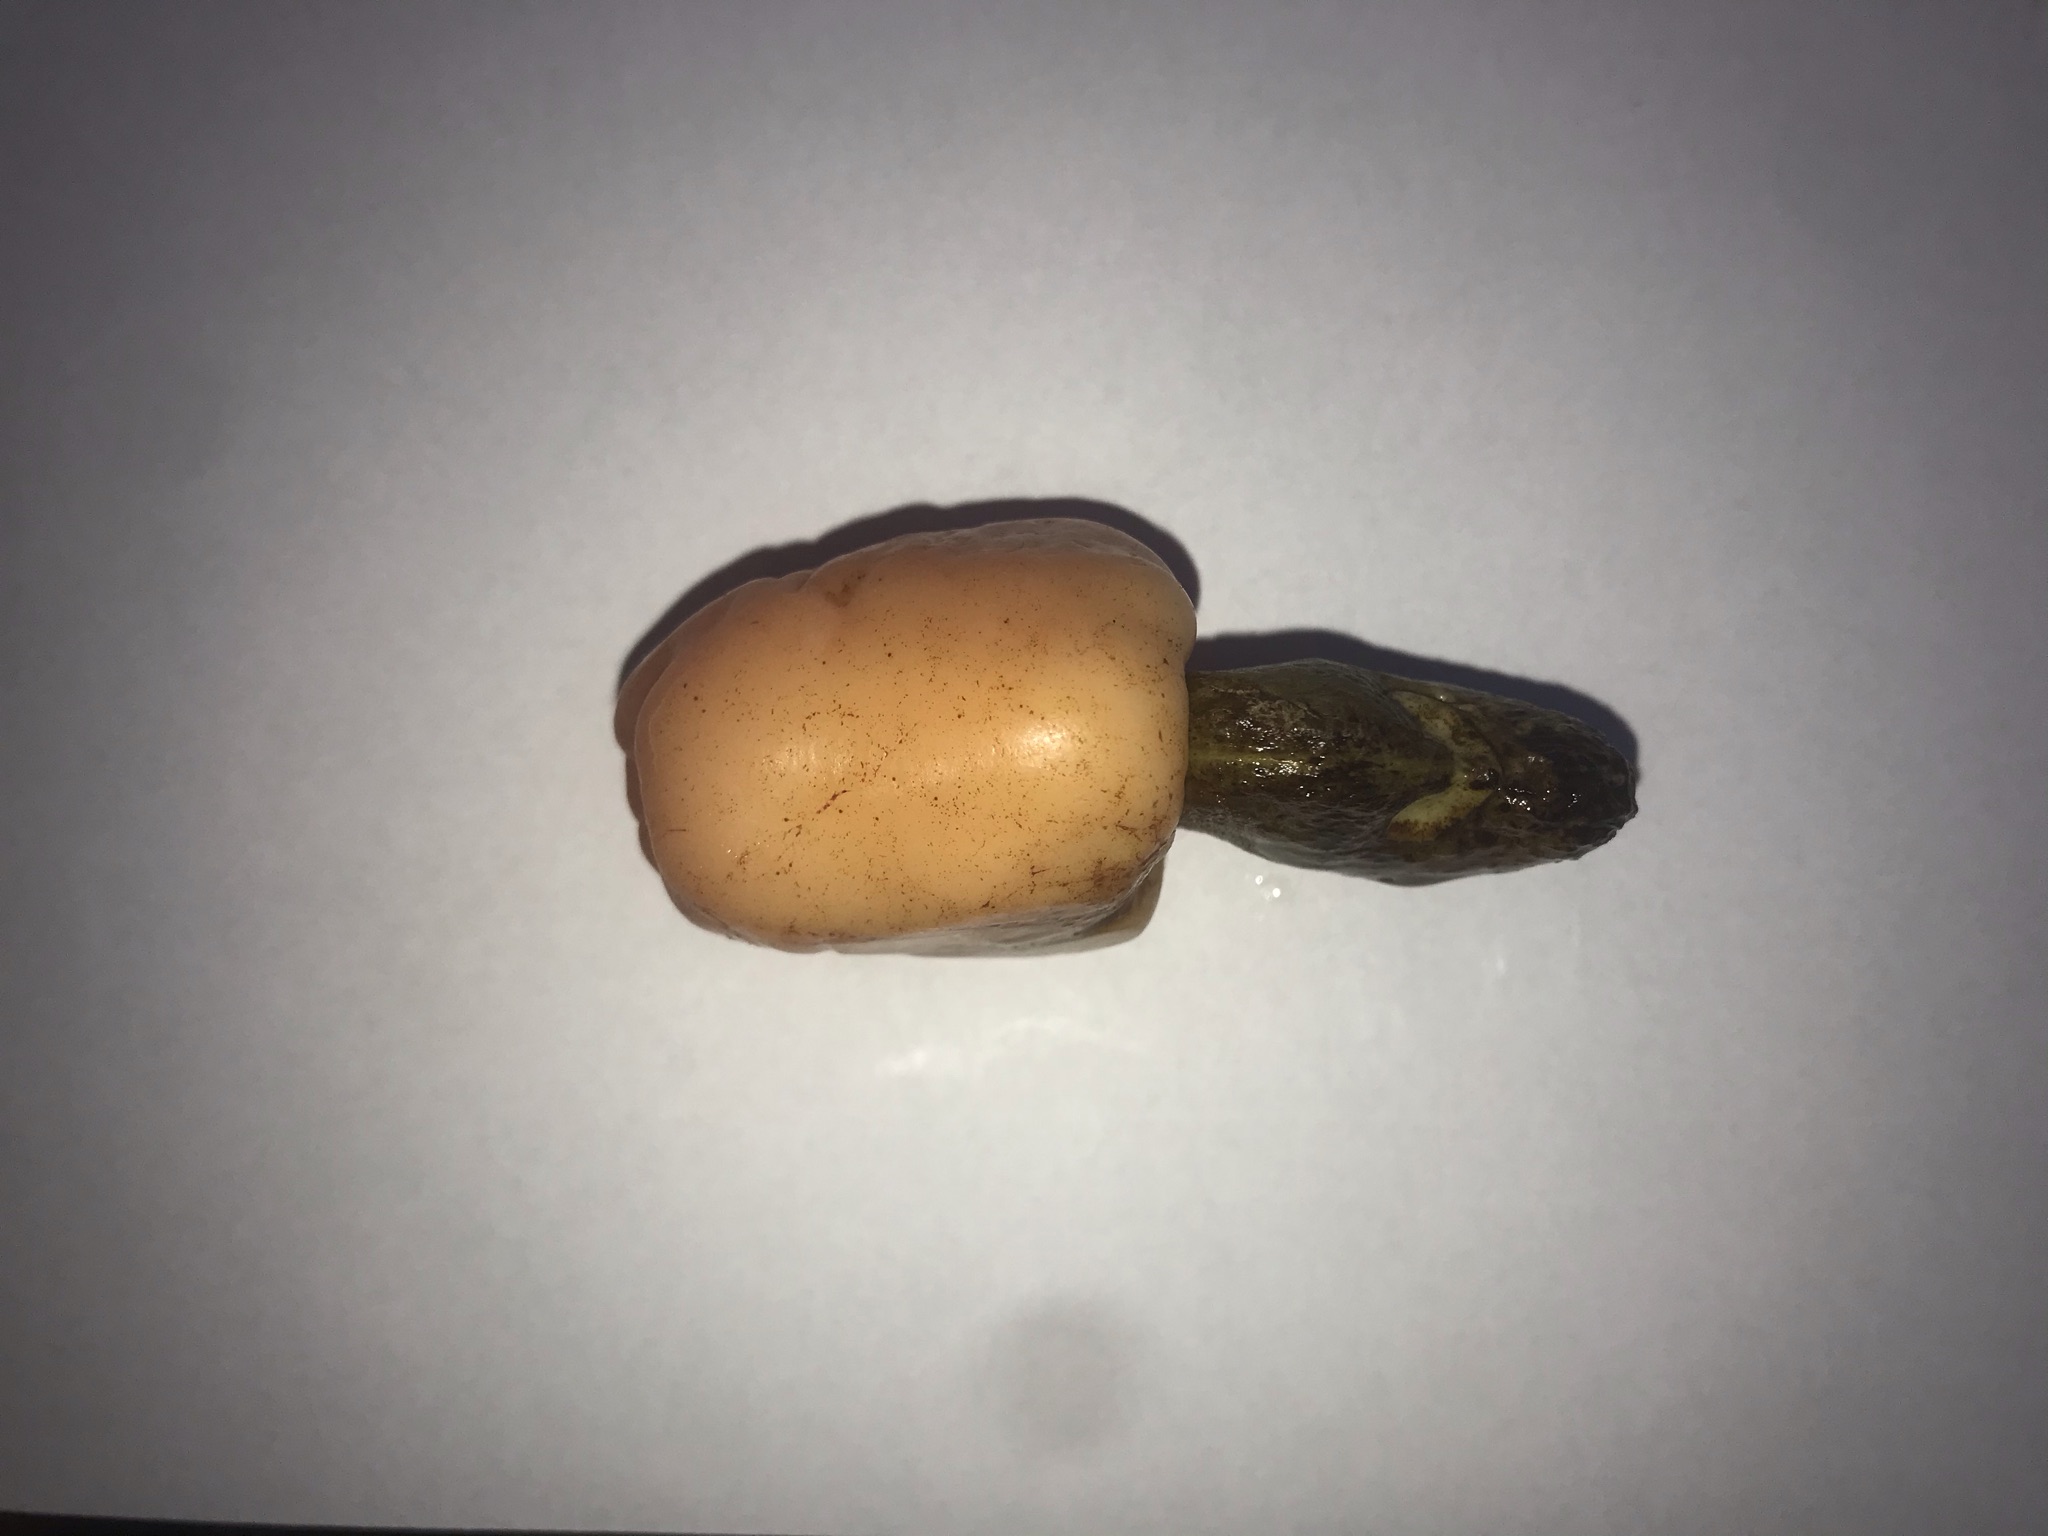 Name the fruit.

caju vermelho
